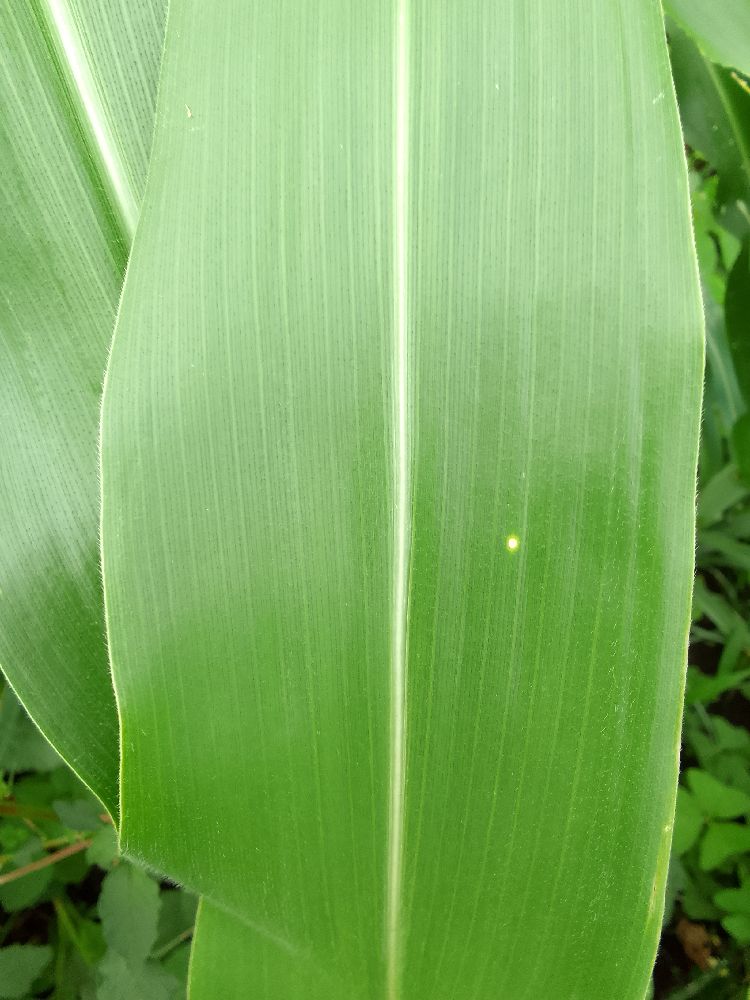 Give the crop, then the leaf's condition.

maize, healthy
